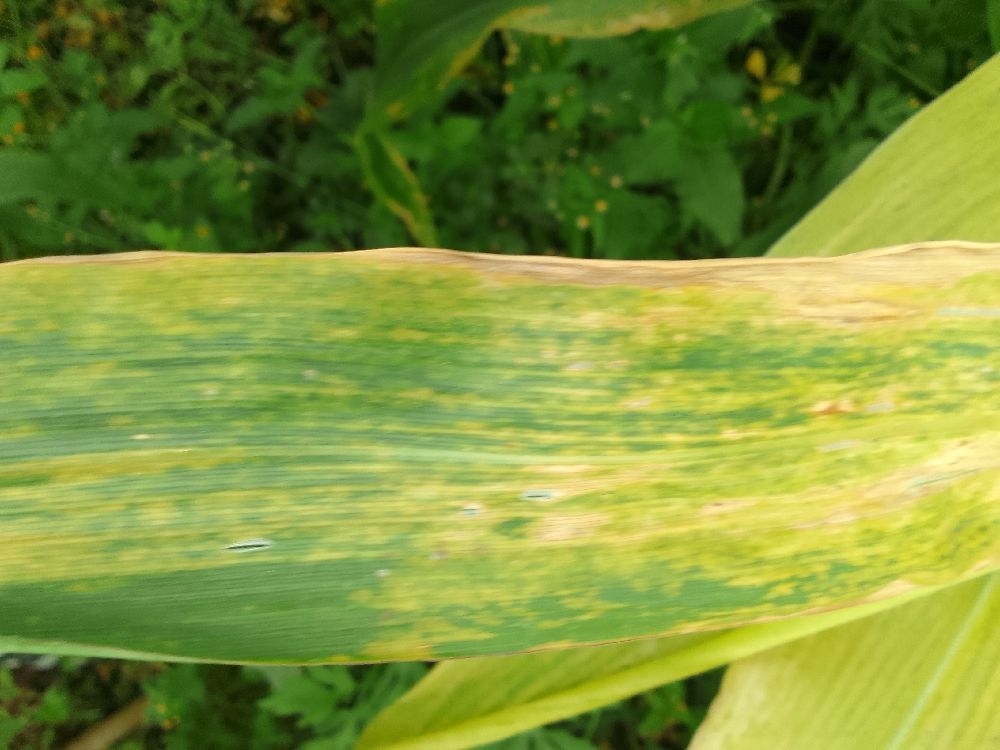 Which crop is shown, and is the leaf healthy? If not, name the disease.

maize, maize lethal necrosis
